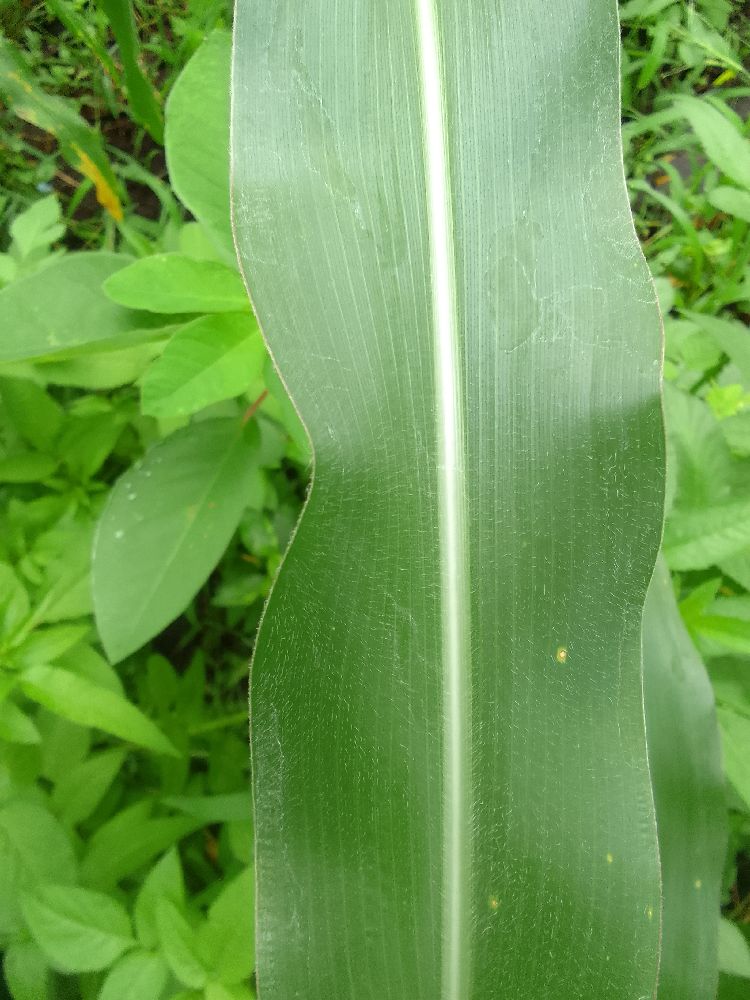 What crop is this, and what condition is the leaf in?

maize, healthy
